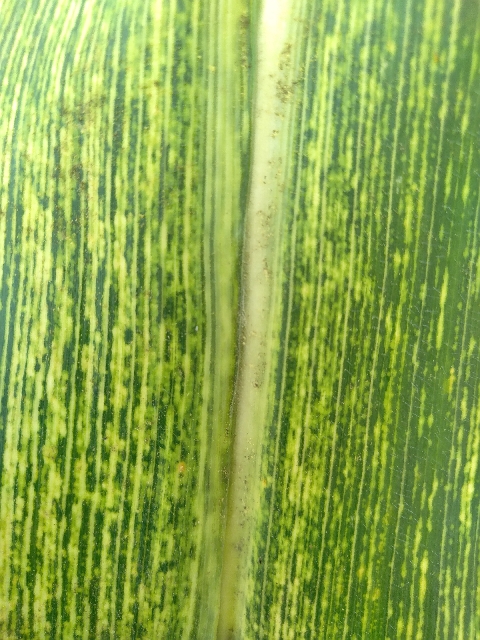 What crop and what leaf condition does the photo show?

maize, maize streak virus
